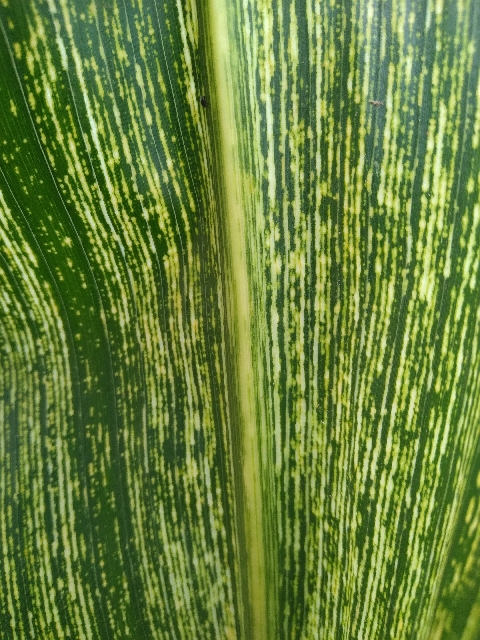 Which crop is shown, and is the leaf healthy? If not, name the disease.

maize, maize streak virus
